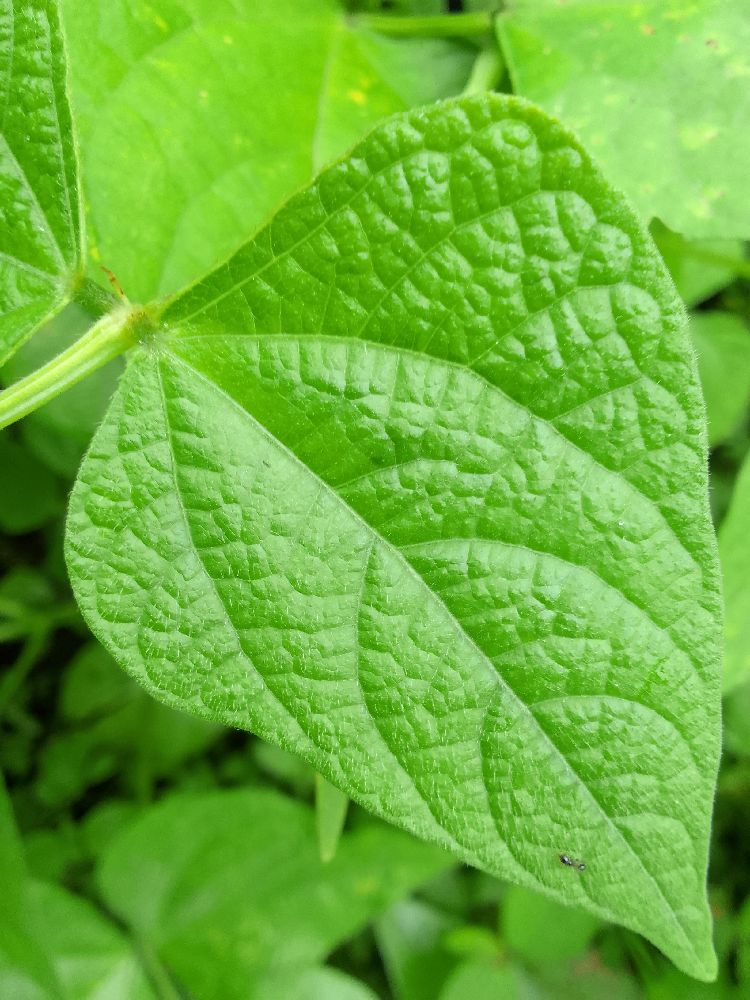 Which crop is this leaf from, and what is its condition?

common bean, healthy
